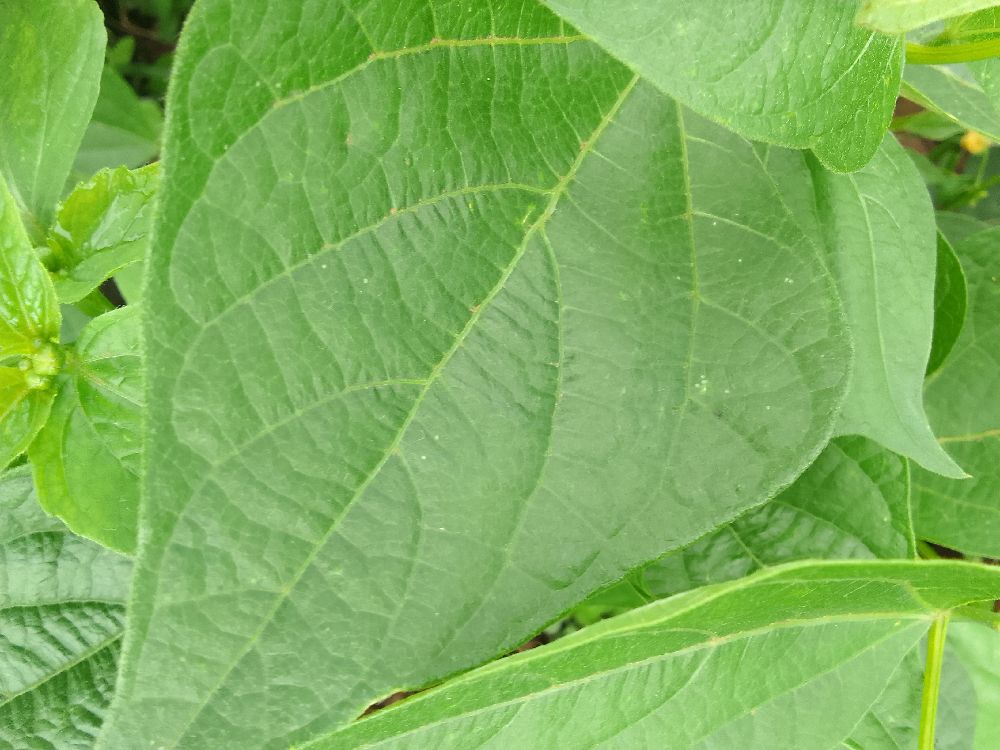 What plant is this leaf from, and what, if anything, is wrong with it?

common bean, healthy
